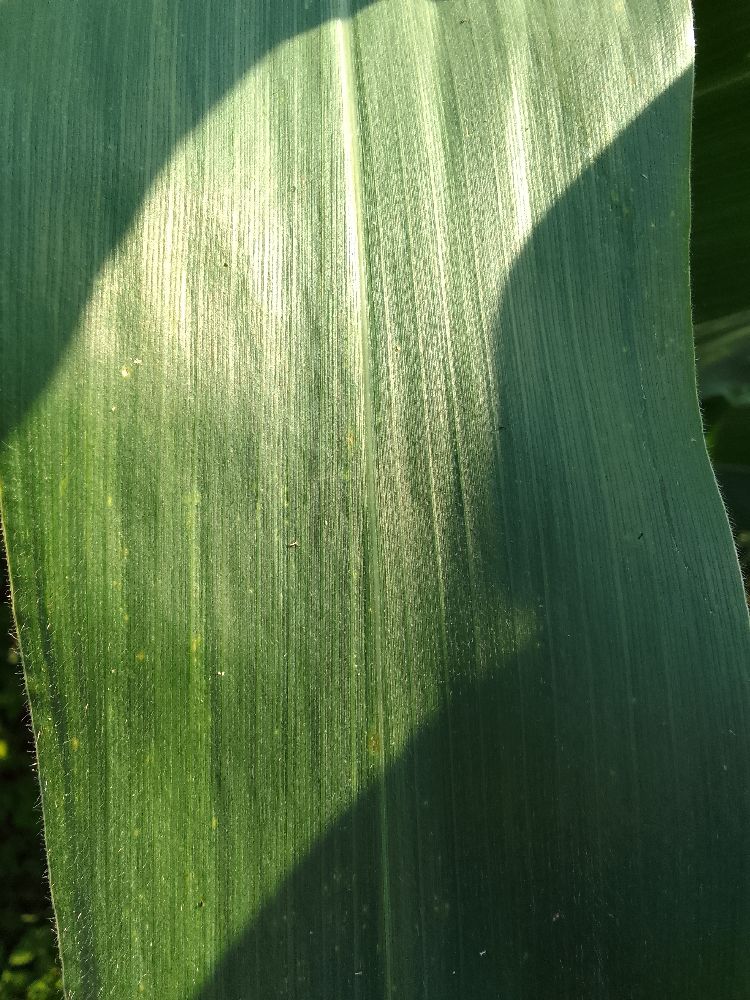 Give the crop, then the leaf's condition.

maize, healthy
